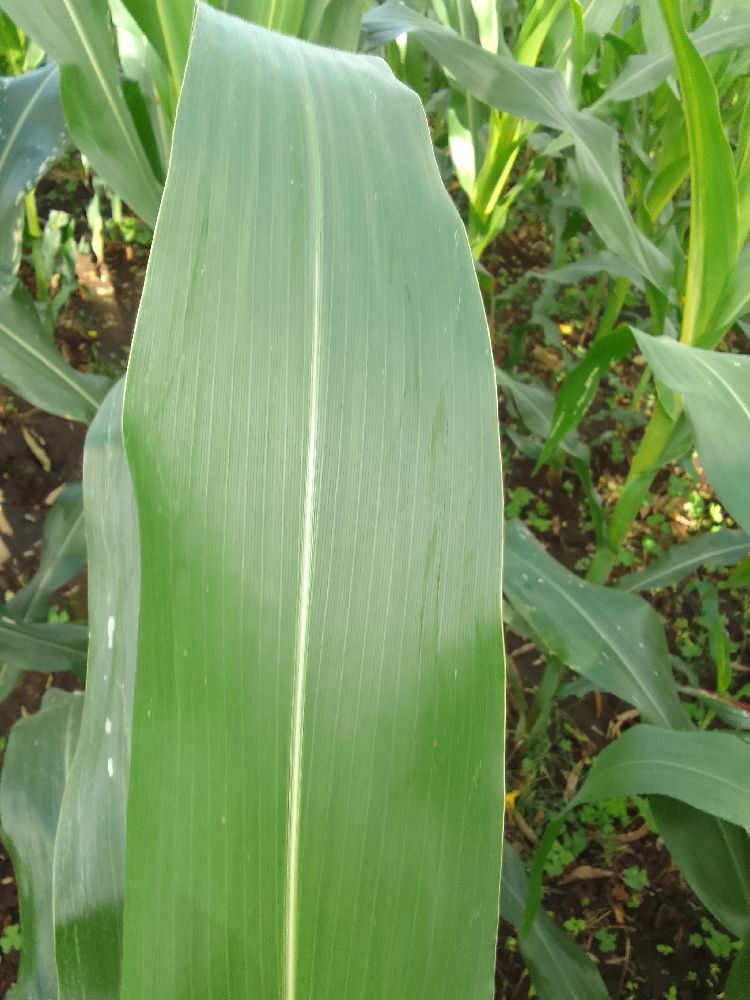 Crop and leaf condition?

maize, healthy
